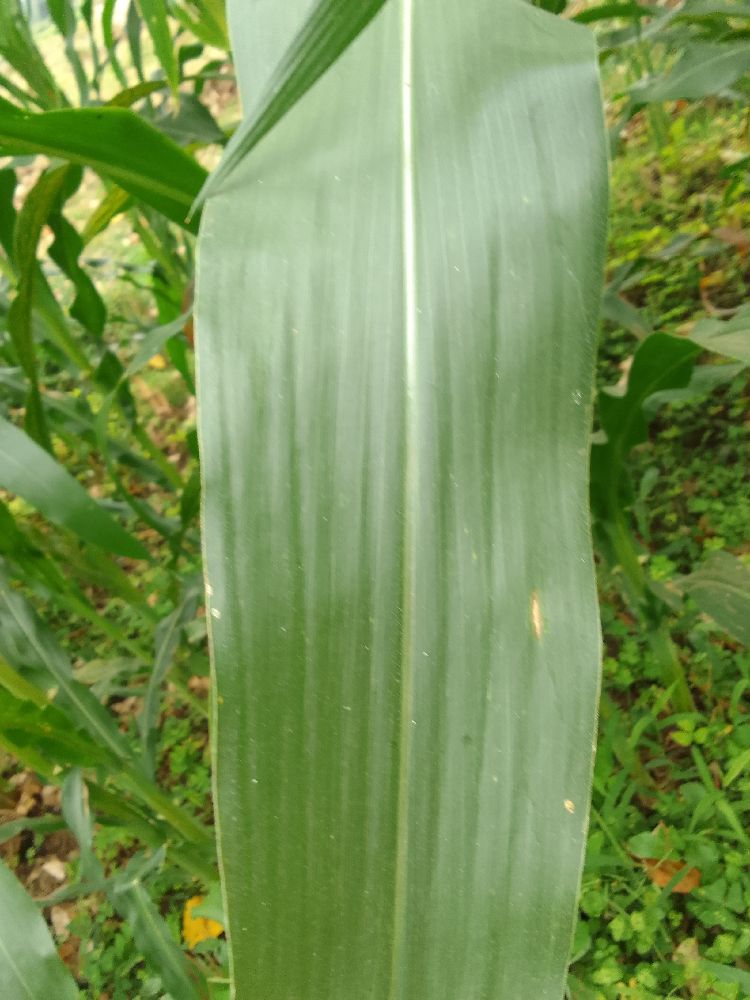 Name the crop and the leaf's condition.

maize, healthy
